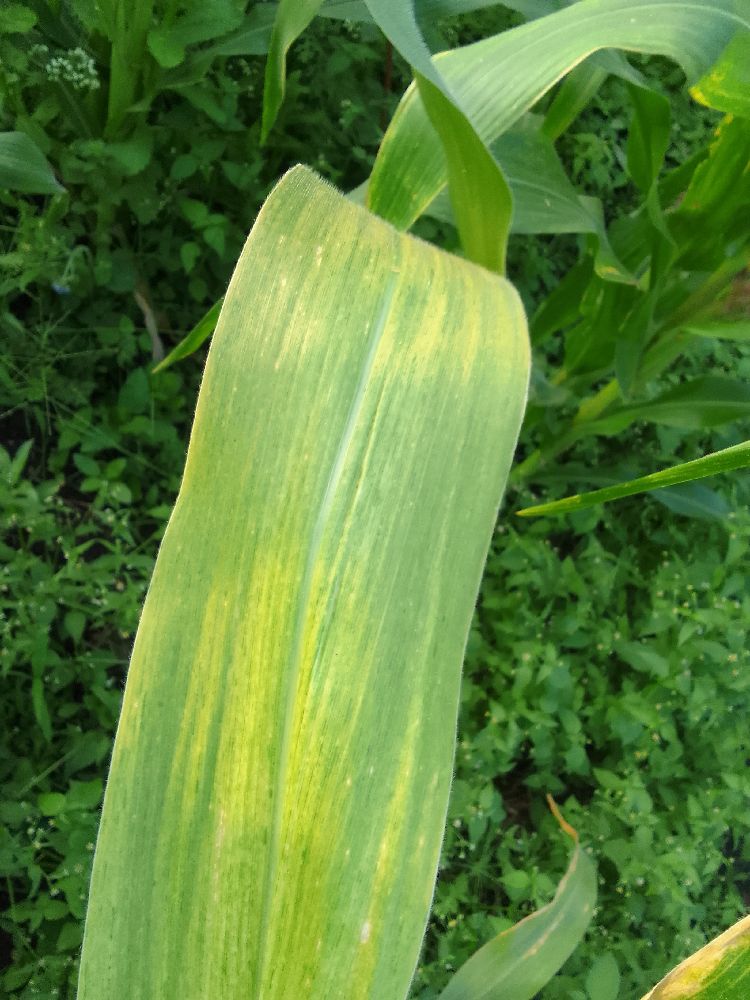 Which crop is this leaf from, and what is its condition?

maize, maize lethal necrosis
